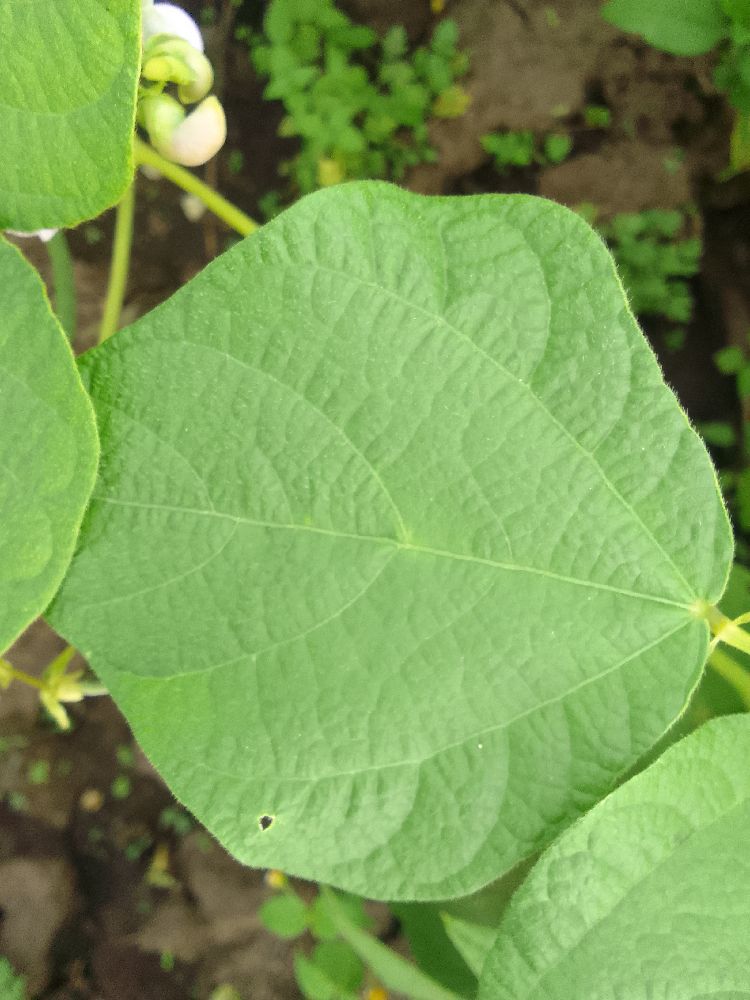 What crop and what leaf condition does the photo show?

common bean, healthy
